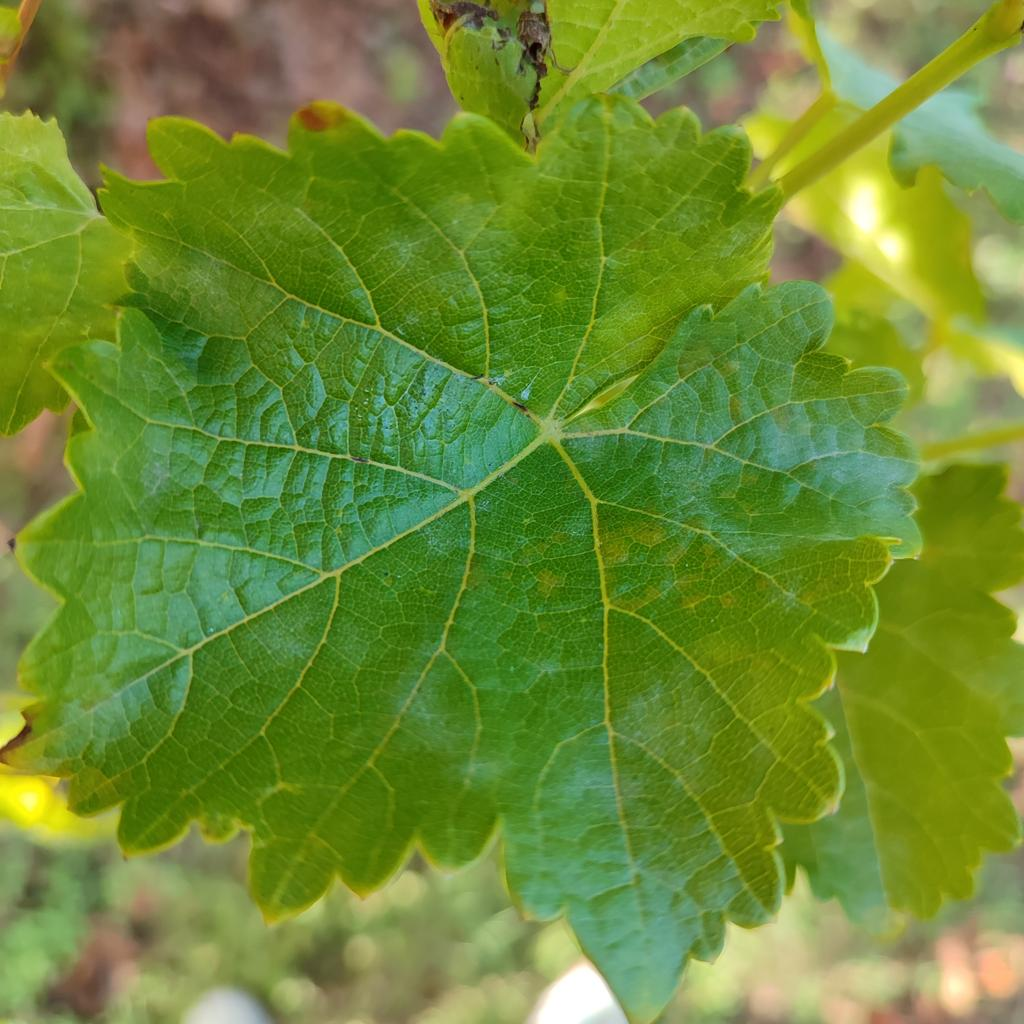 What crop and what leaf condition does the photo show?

grapevine, powdery mildew
